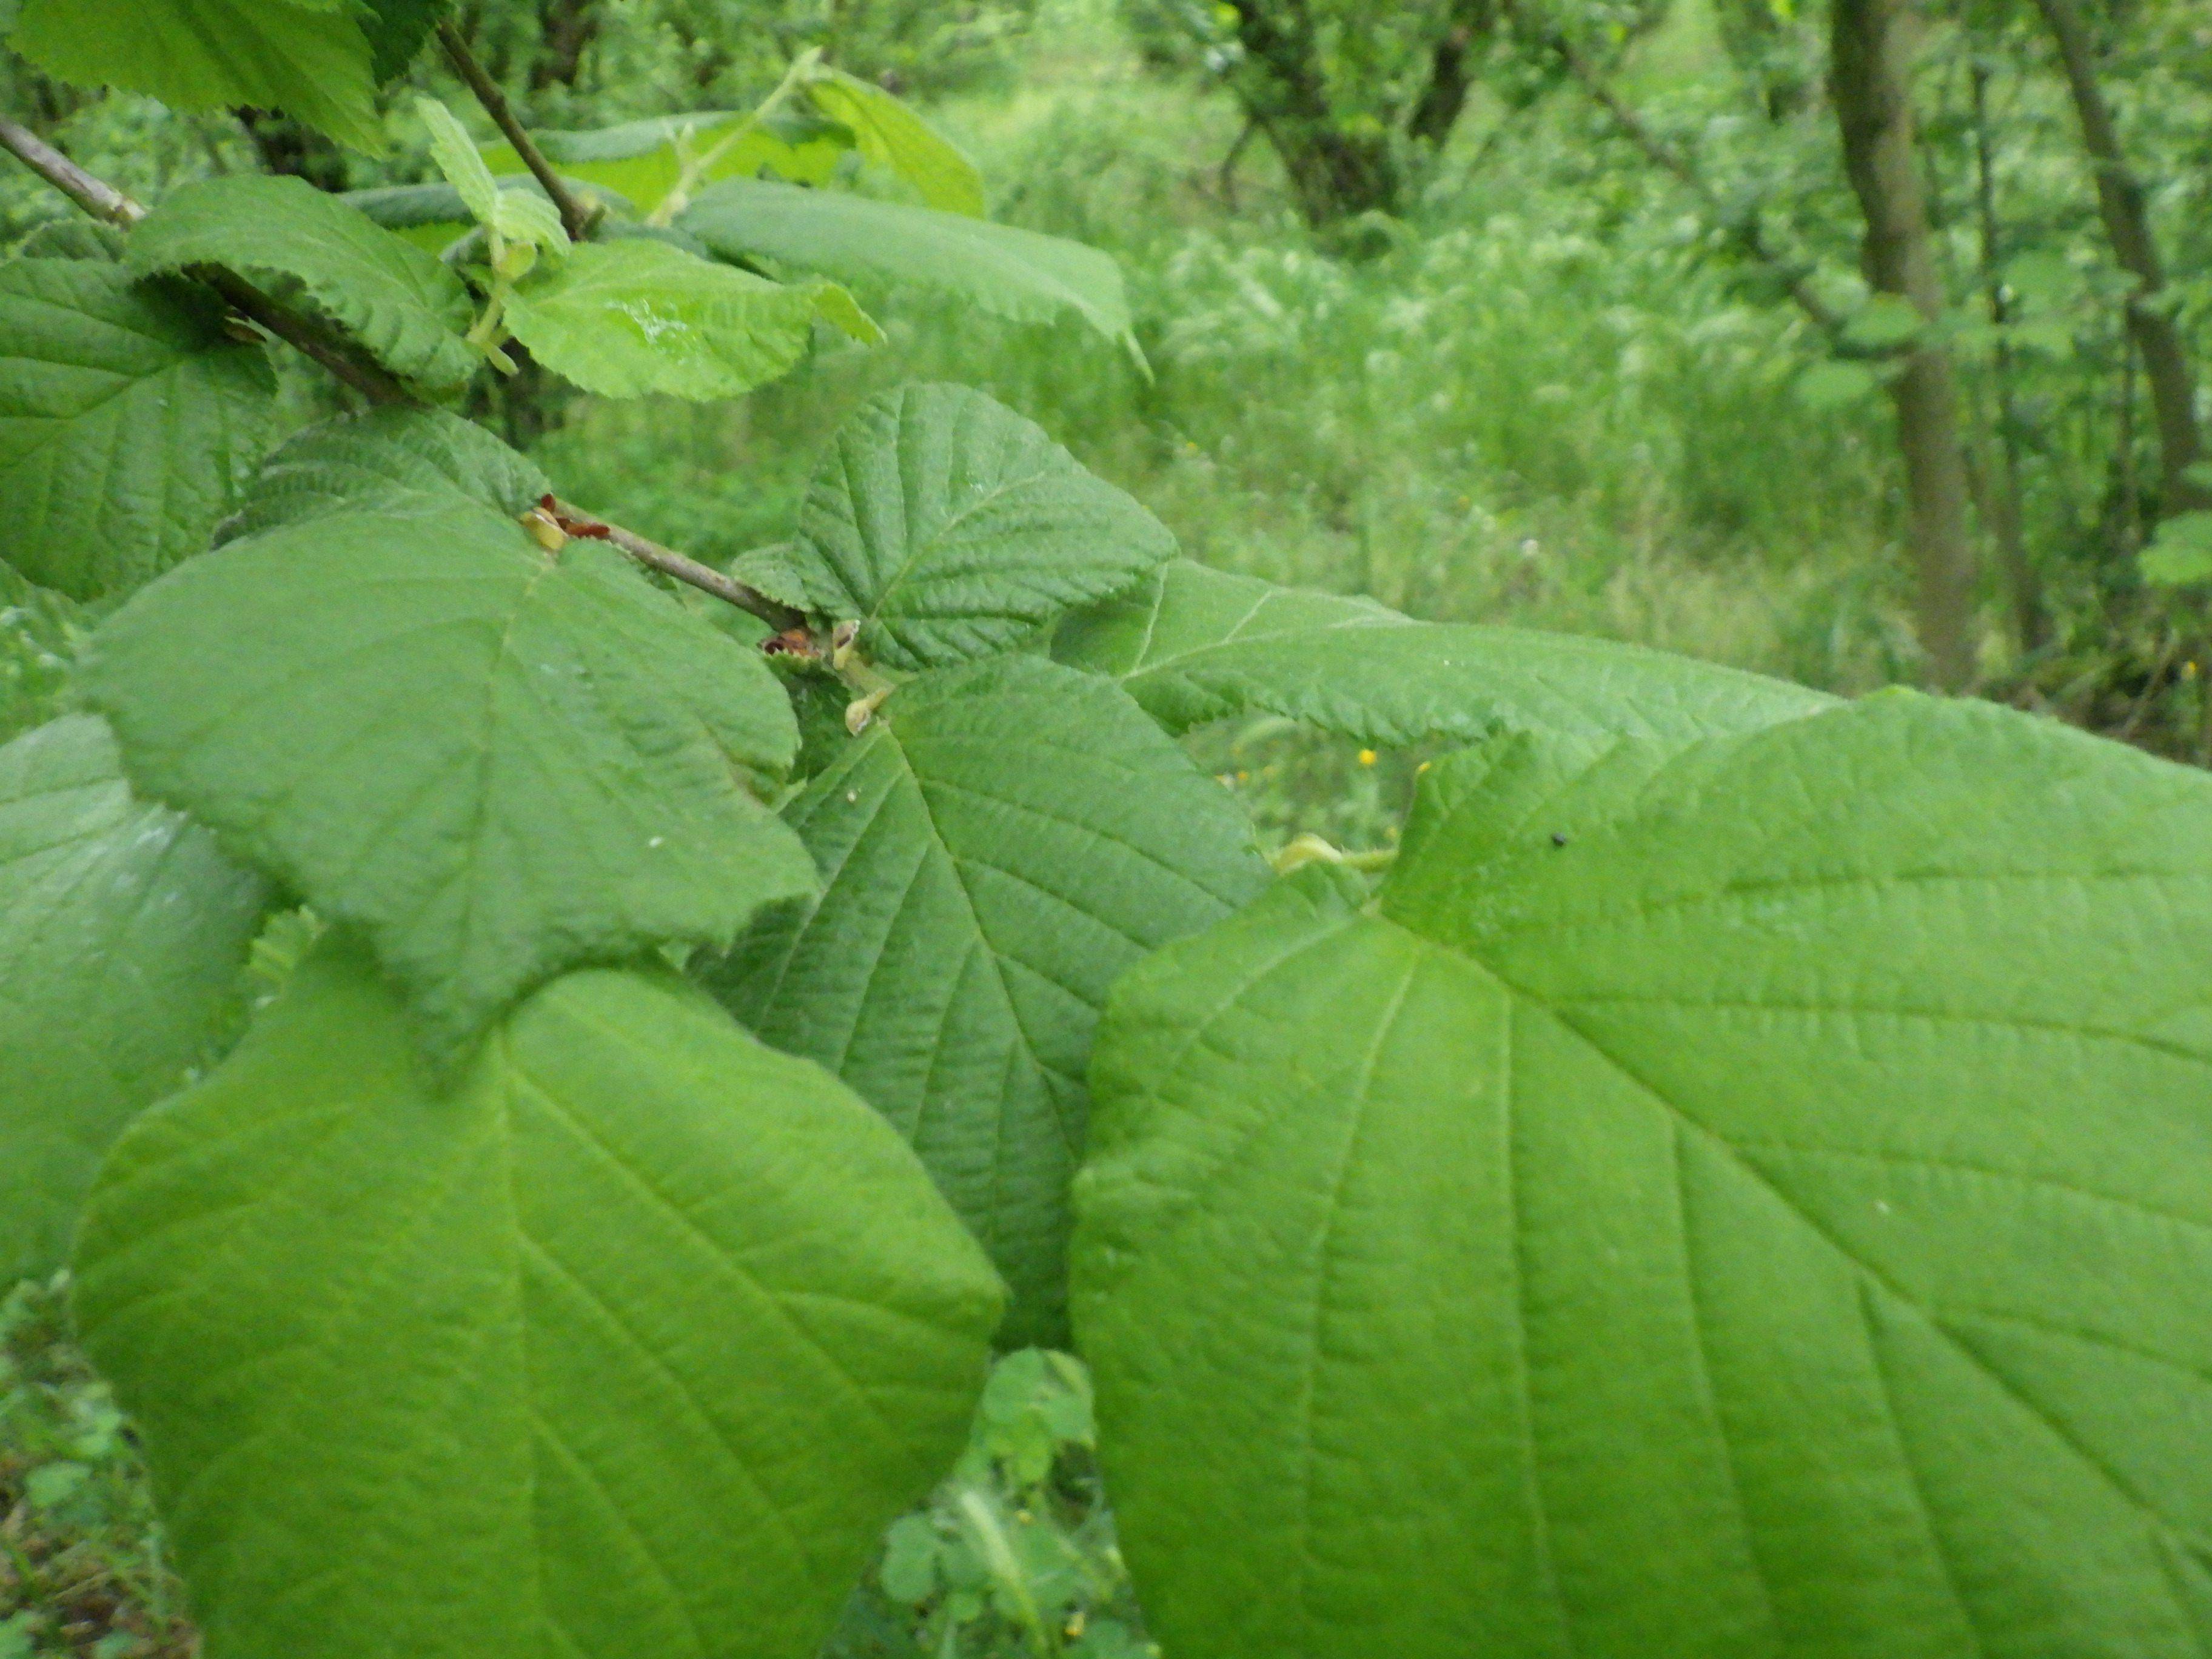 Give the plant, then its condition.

hazel, healthy
